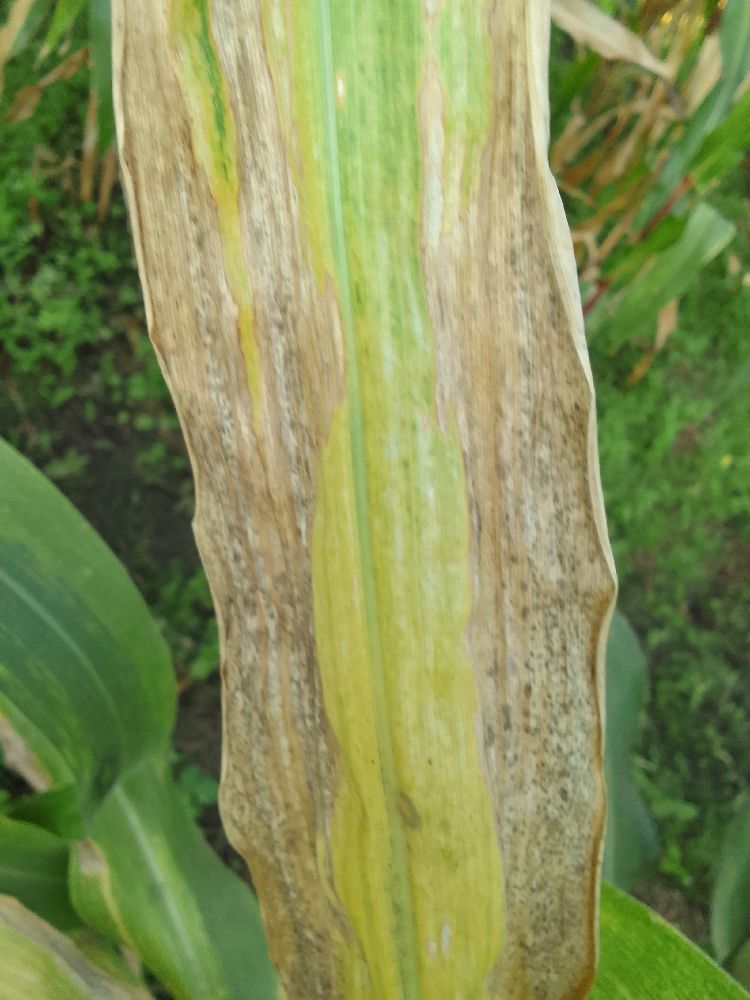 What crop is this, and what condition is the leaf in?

maize, maize lethal necrosis
